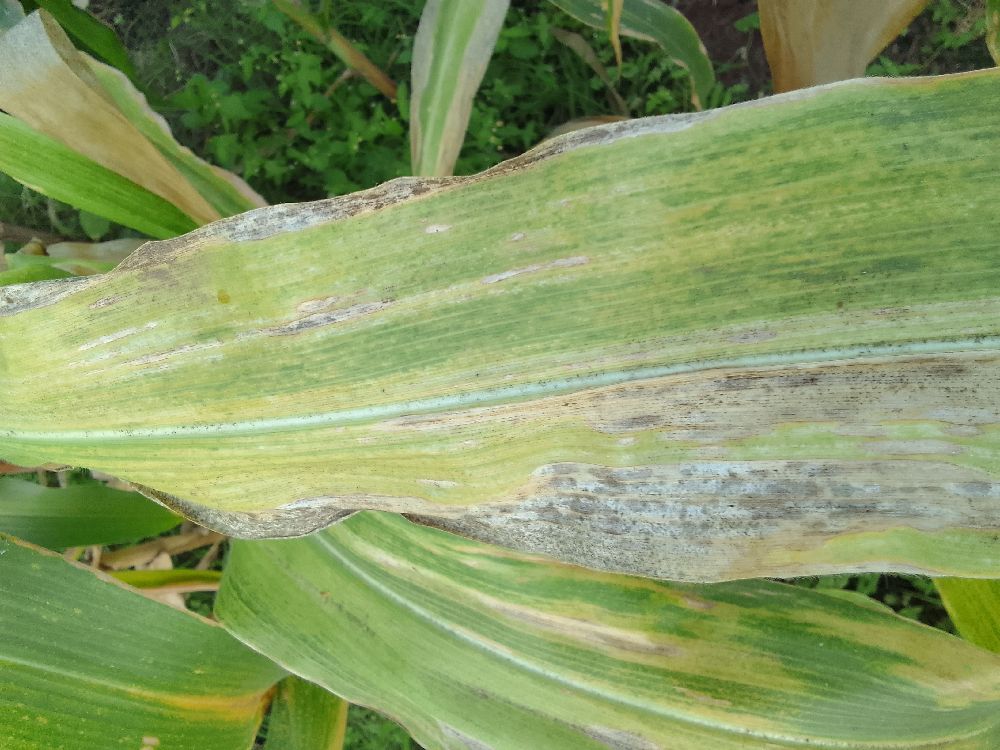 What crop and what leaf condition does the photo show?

maize, maize lethal necrosis
